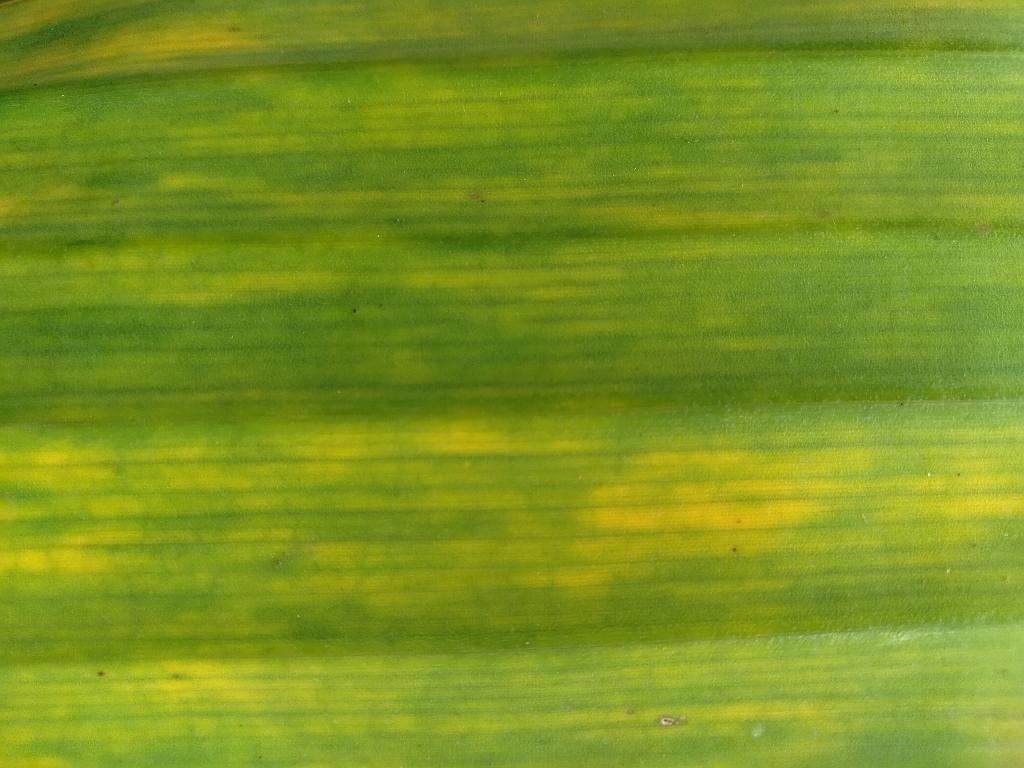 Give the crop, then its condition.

banana, fusarium wilt race 1
